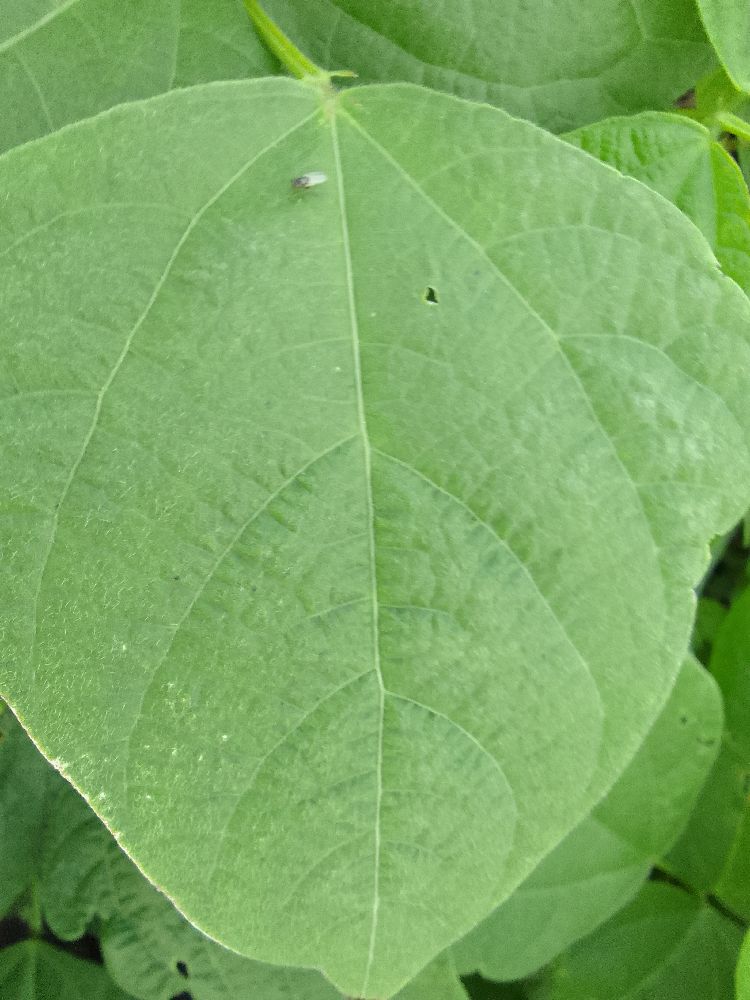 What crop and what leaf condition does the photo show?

common bean, healthy
